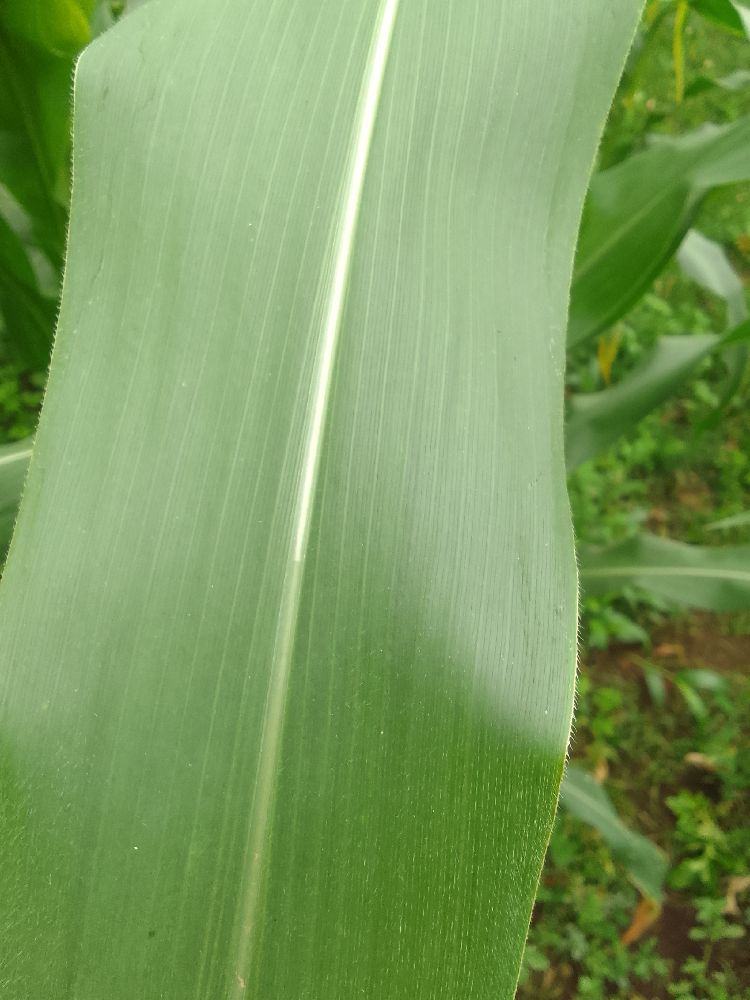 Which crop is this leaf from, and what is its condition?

maize, healthy
